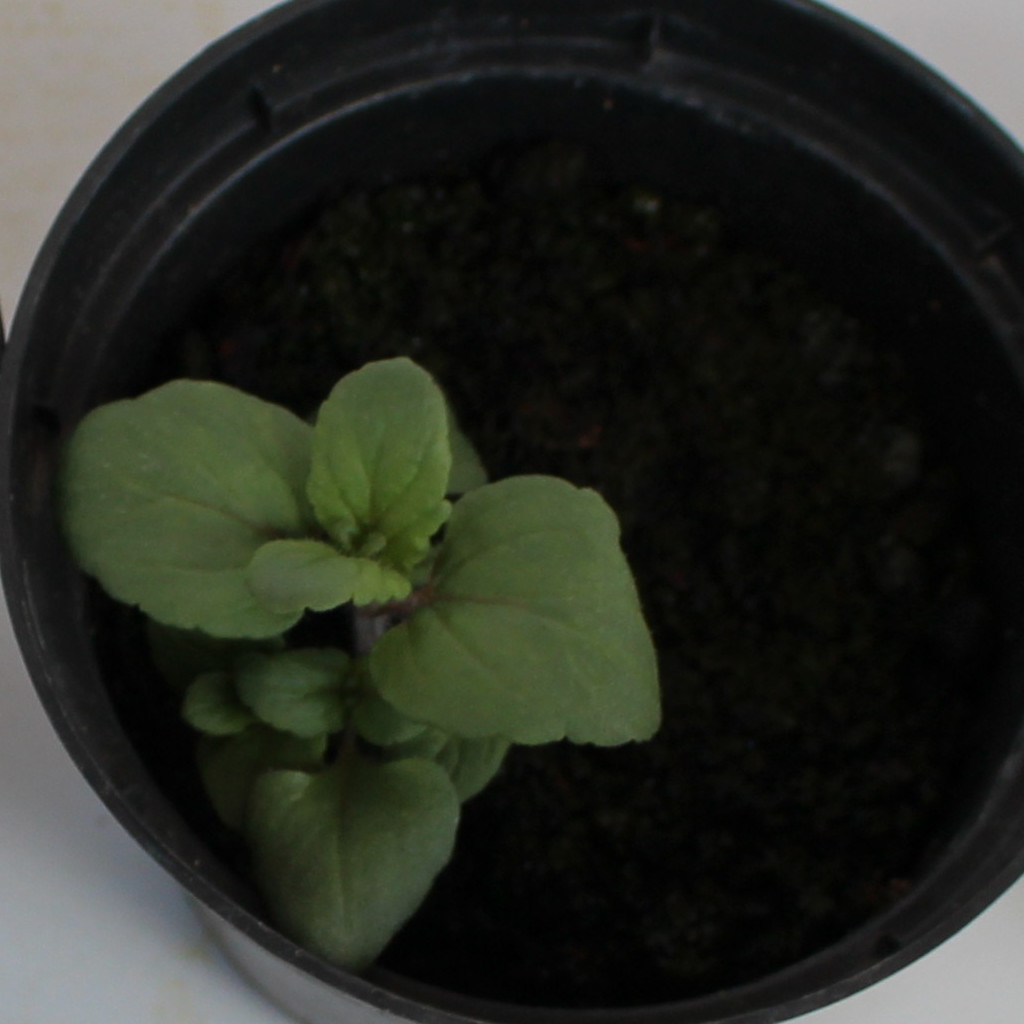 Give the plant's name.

Veronica persica
